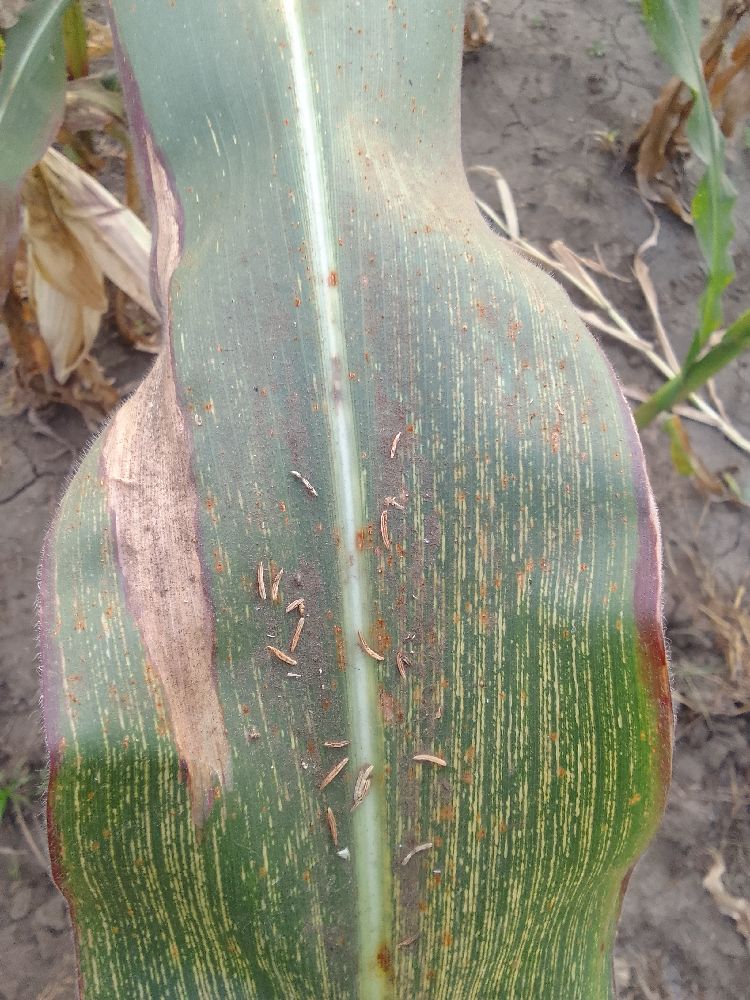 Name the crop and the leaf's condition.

maize, maize streak virus
